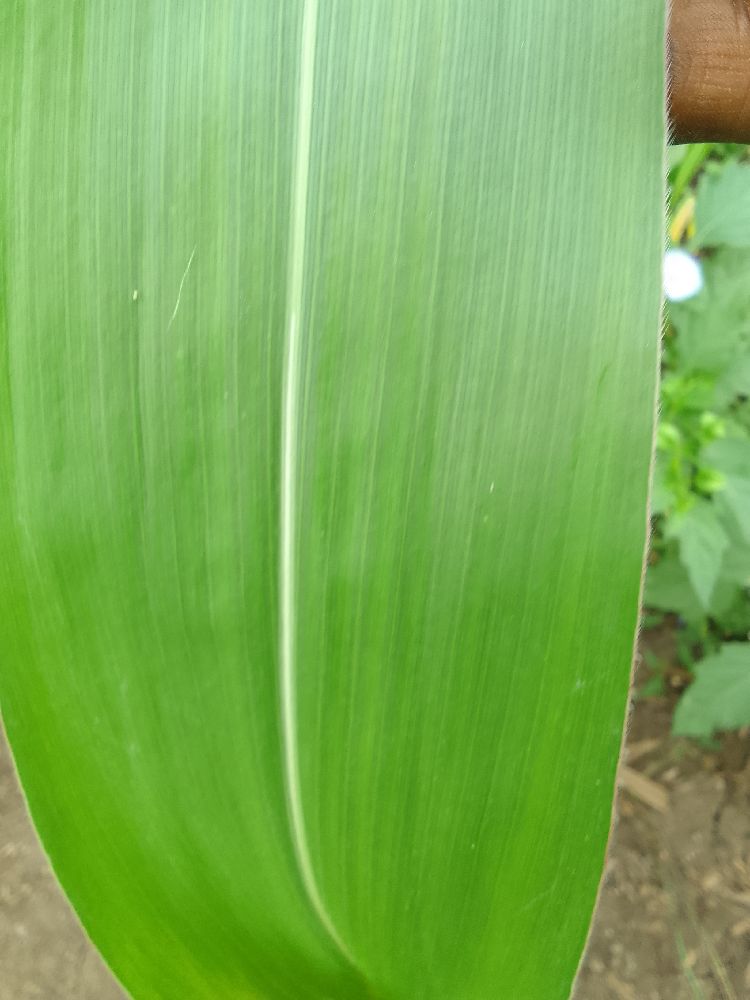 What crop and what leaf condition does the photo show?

maize, healthy
